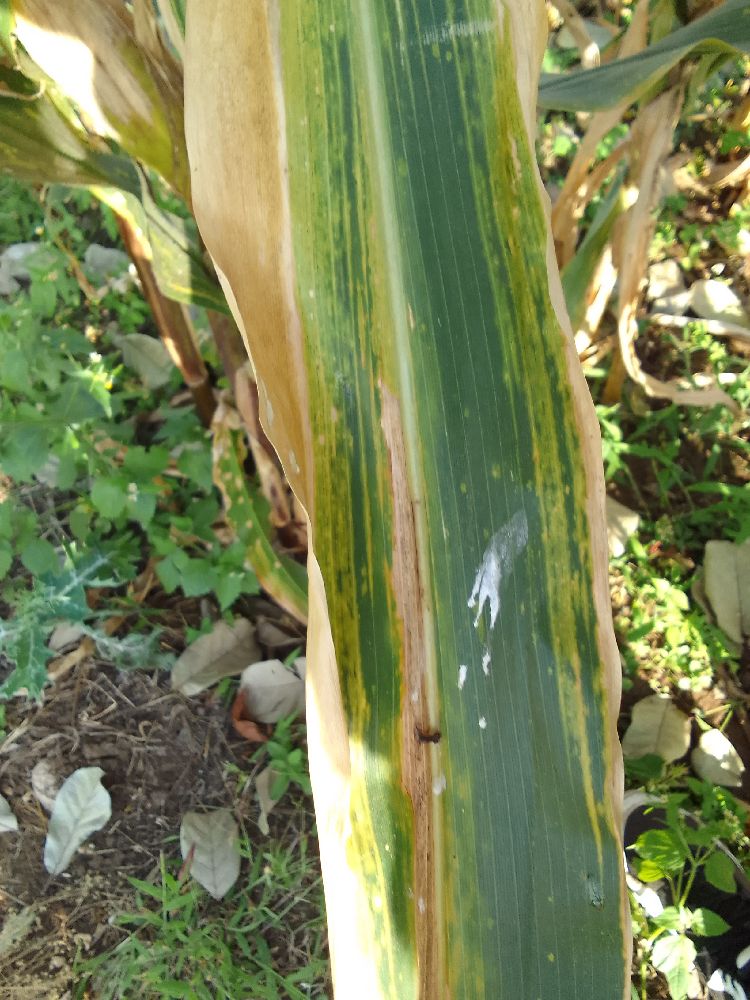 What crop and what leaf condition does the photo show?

maize, maize lethal necrosis
